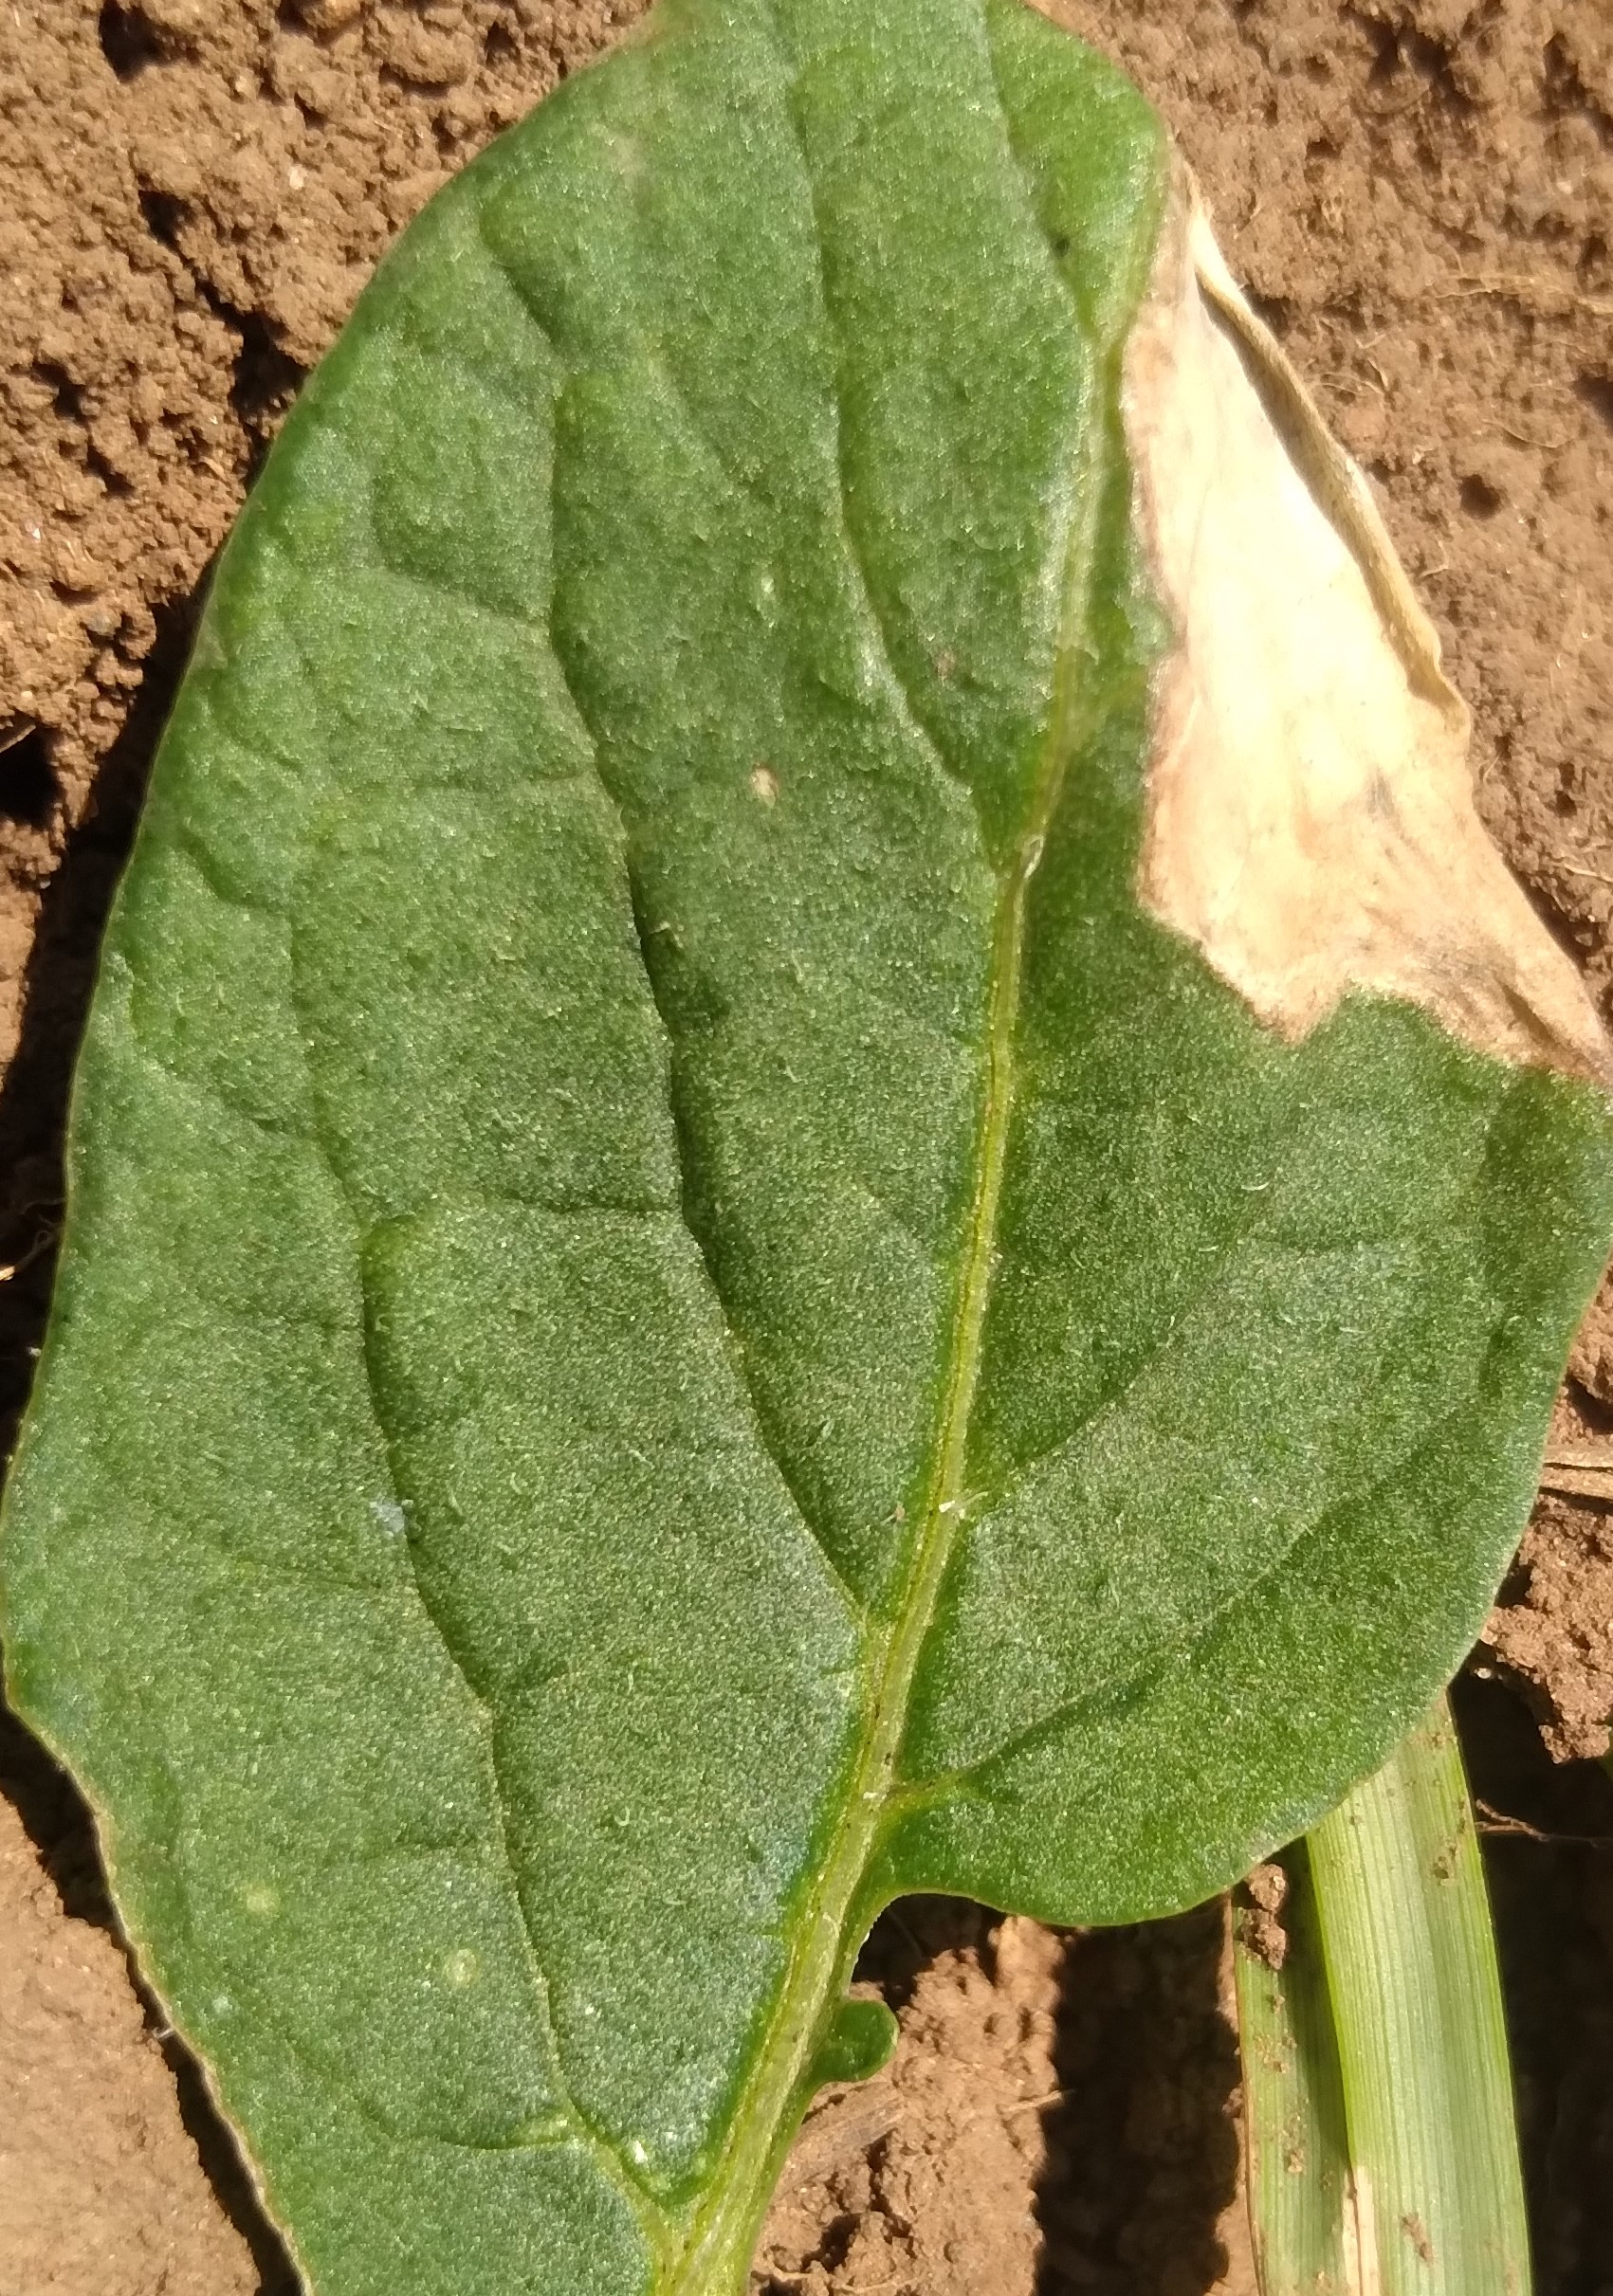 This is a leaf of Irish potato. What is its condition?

early blight
